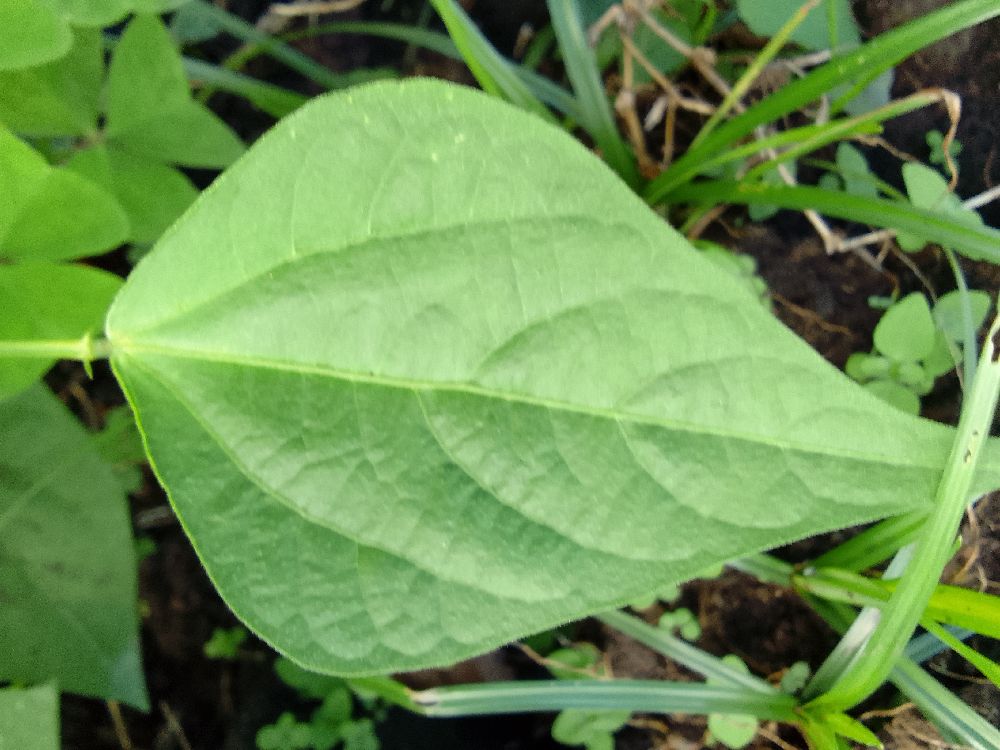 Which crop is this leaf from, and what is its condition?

common bean, healthy
